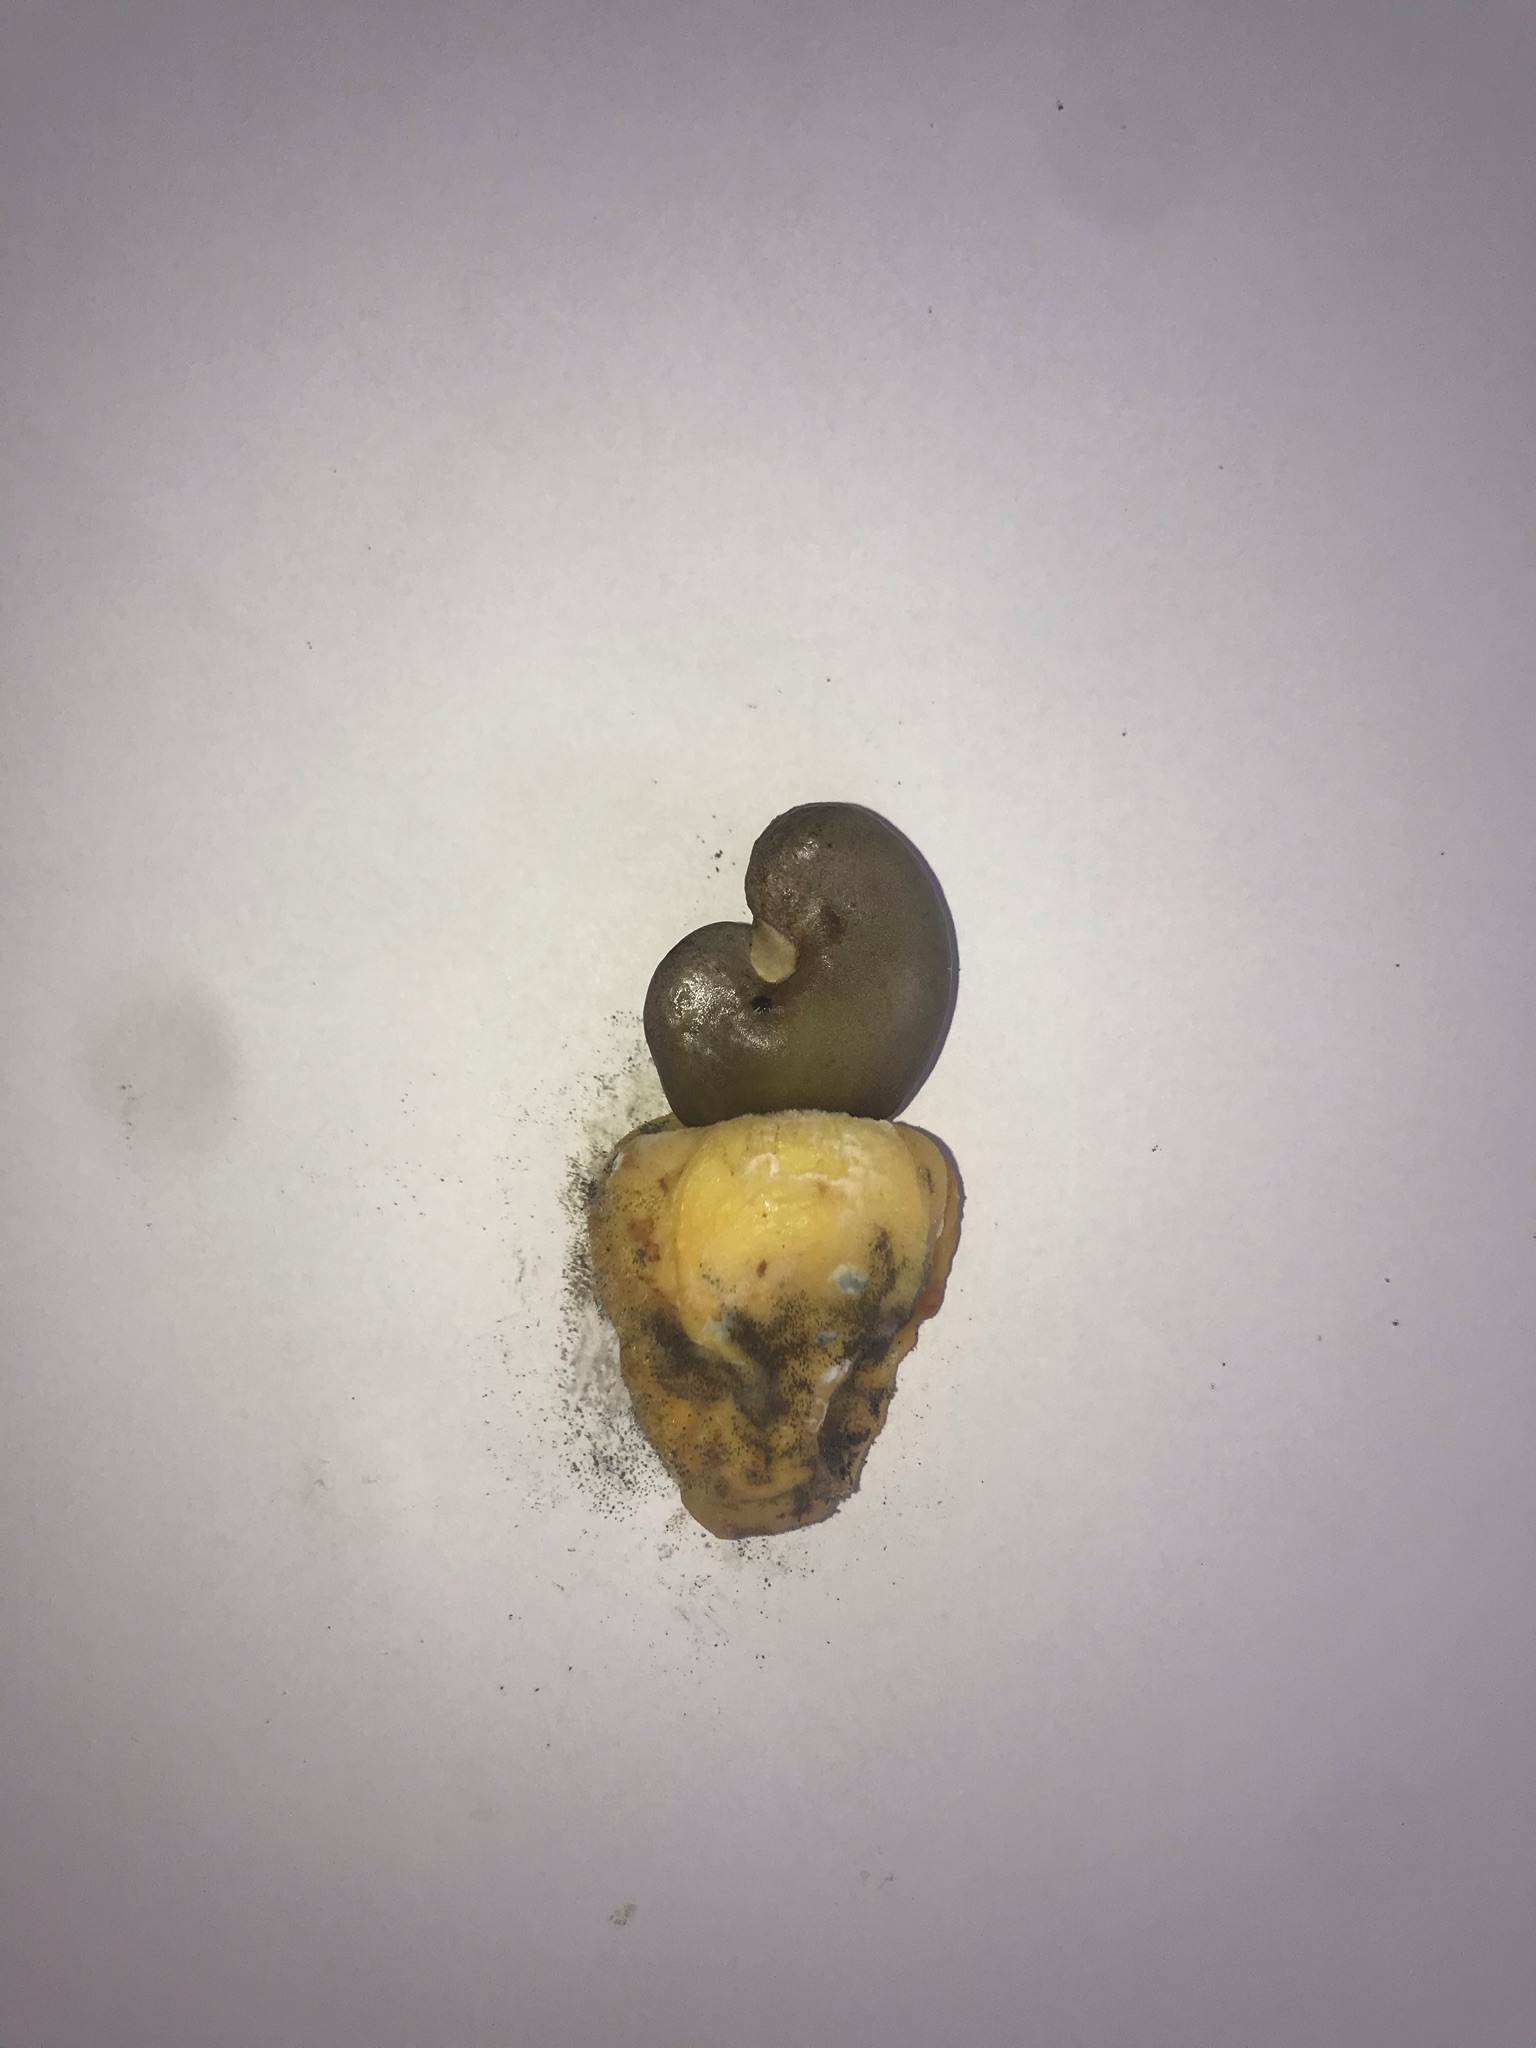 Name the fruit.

caju amarelo
